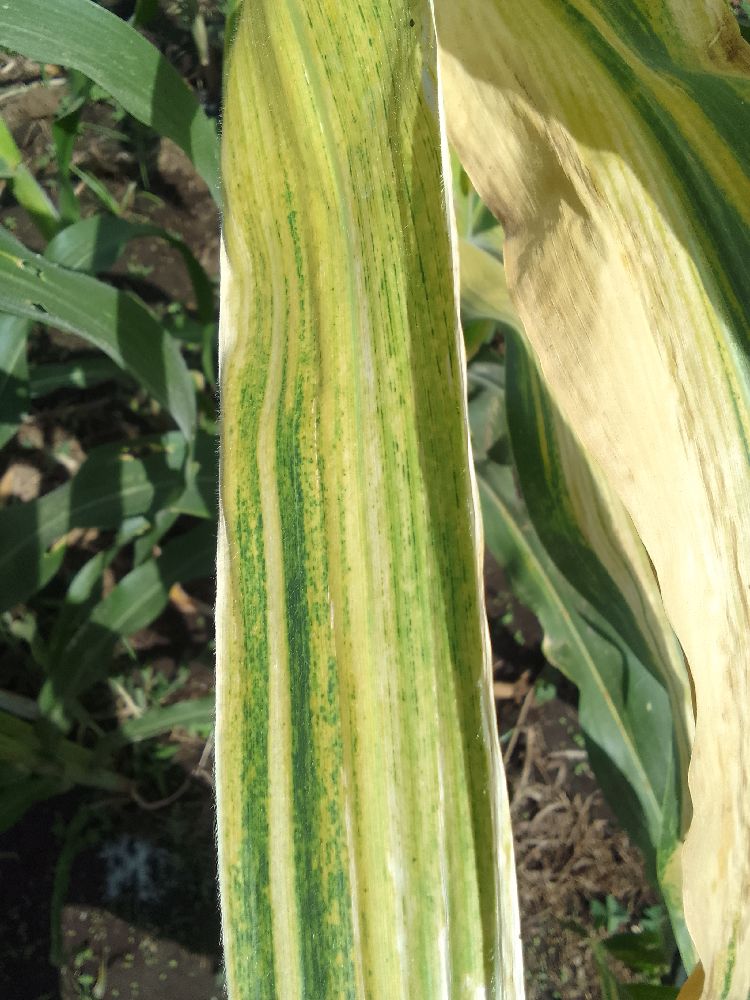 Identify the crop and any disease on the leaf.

maize, maize lethal necrosis
